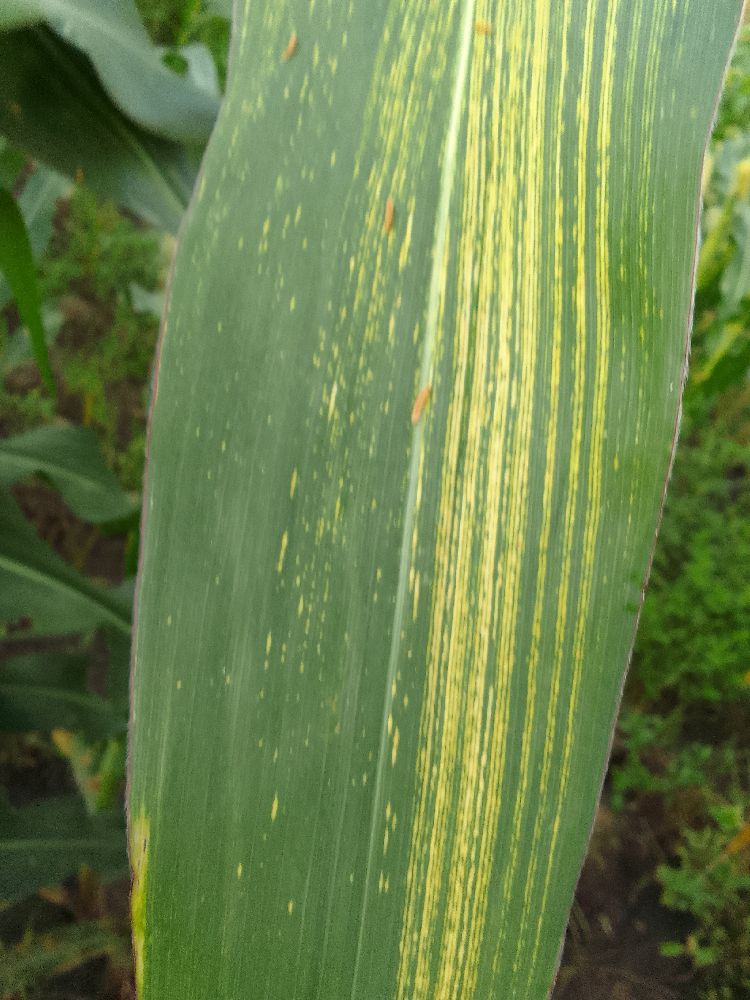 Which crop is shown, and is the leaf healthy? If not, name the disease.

maize, maize streak virus
